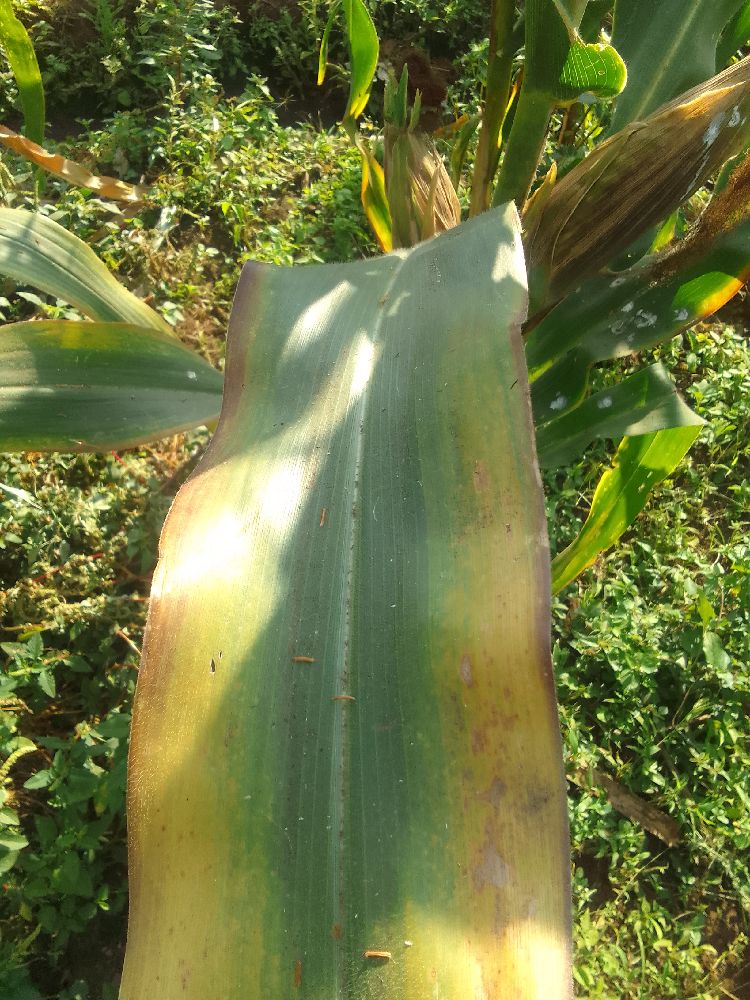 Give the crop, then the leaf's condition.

maize, maize lethal necrosis
